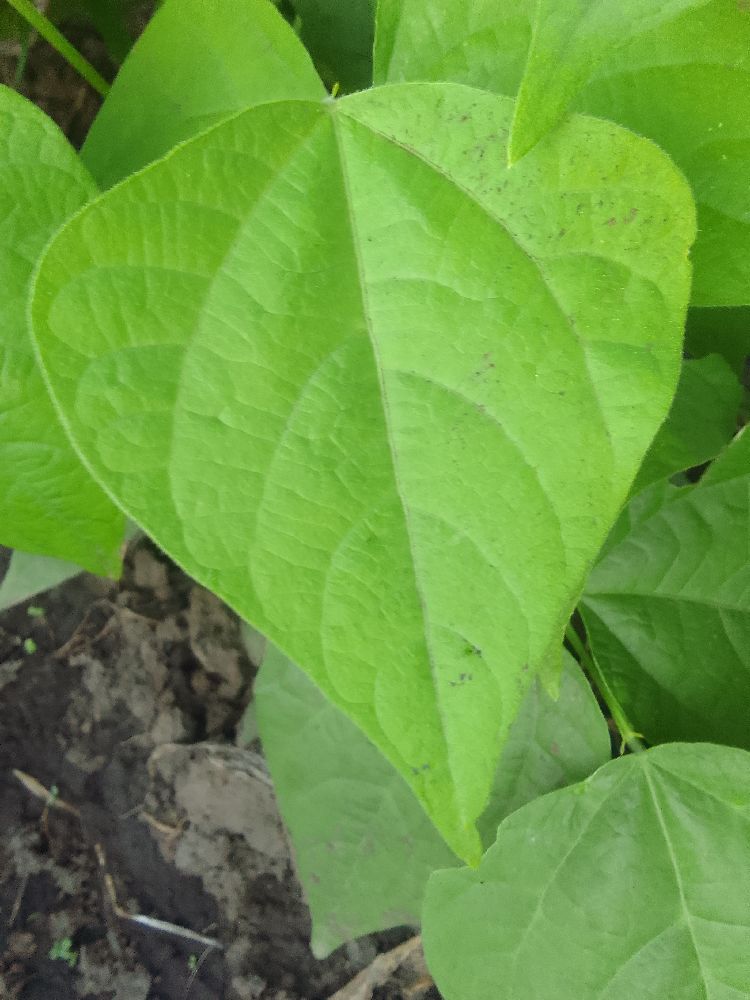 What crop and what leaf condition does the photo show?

common bean, healthy
